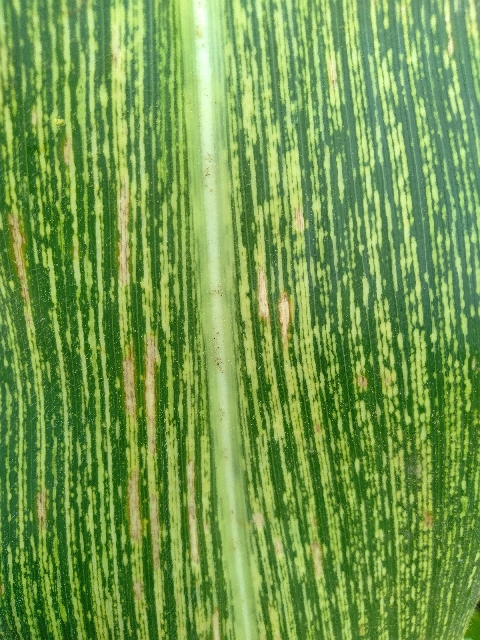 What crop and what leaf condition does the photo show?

maize, maize streak virus
